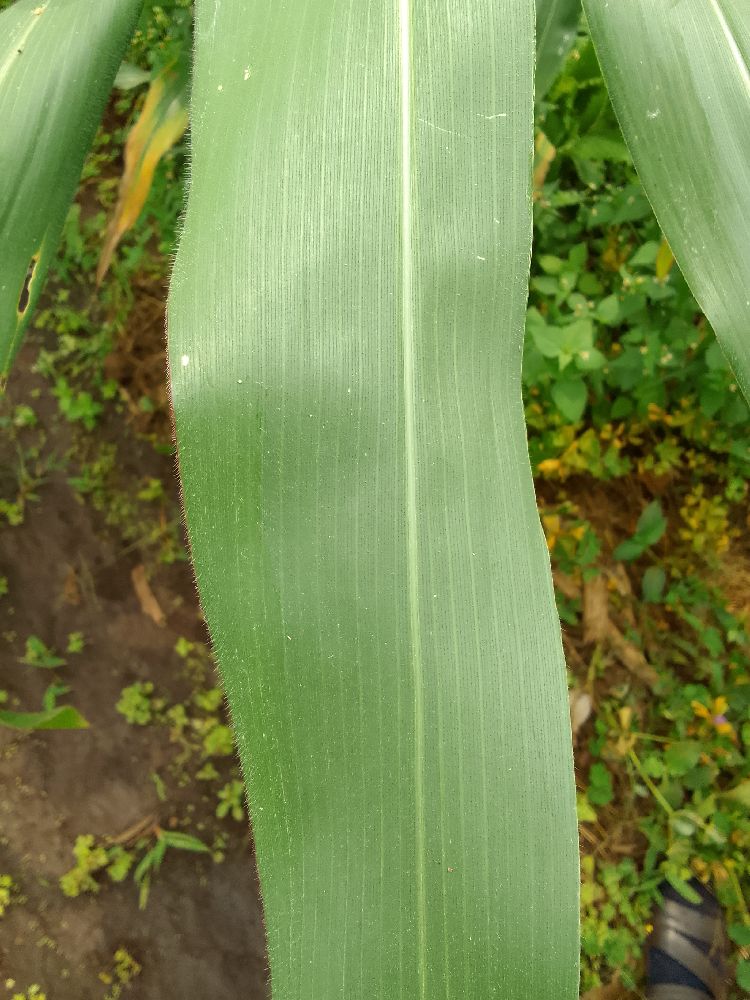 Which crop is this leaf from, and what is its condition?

maize, healthy
